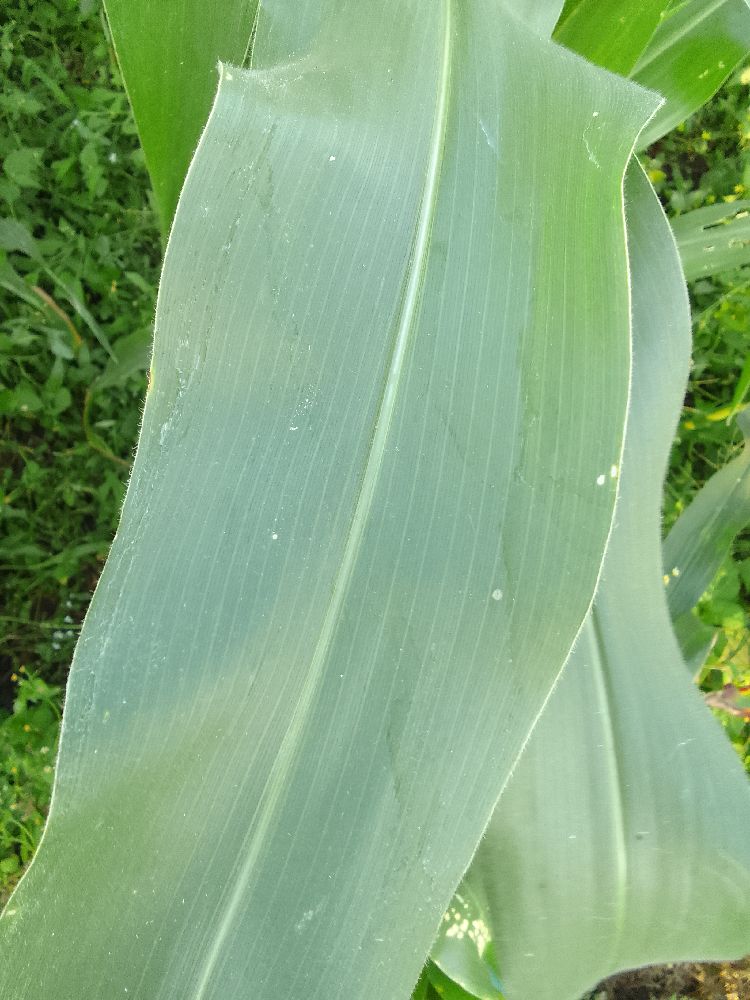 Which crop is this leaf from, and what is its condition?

maize, healthy
